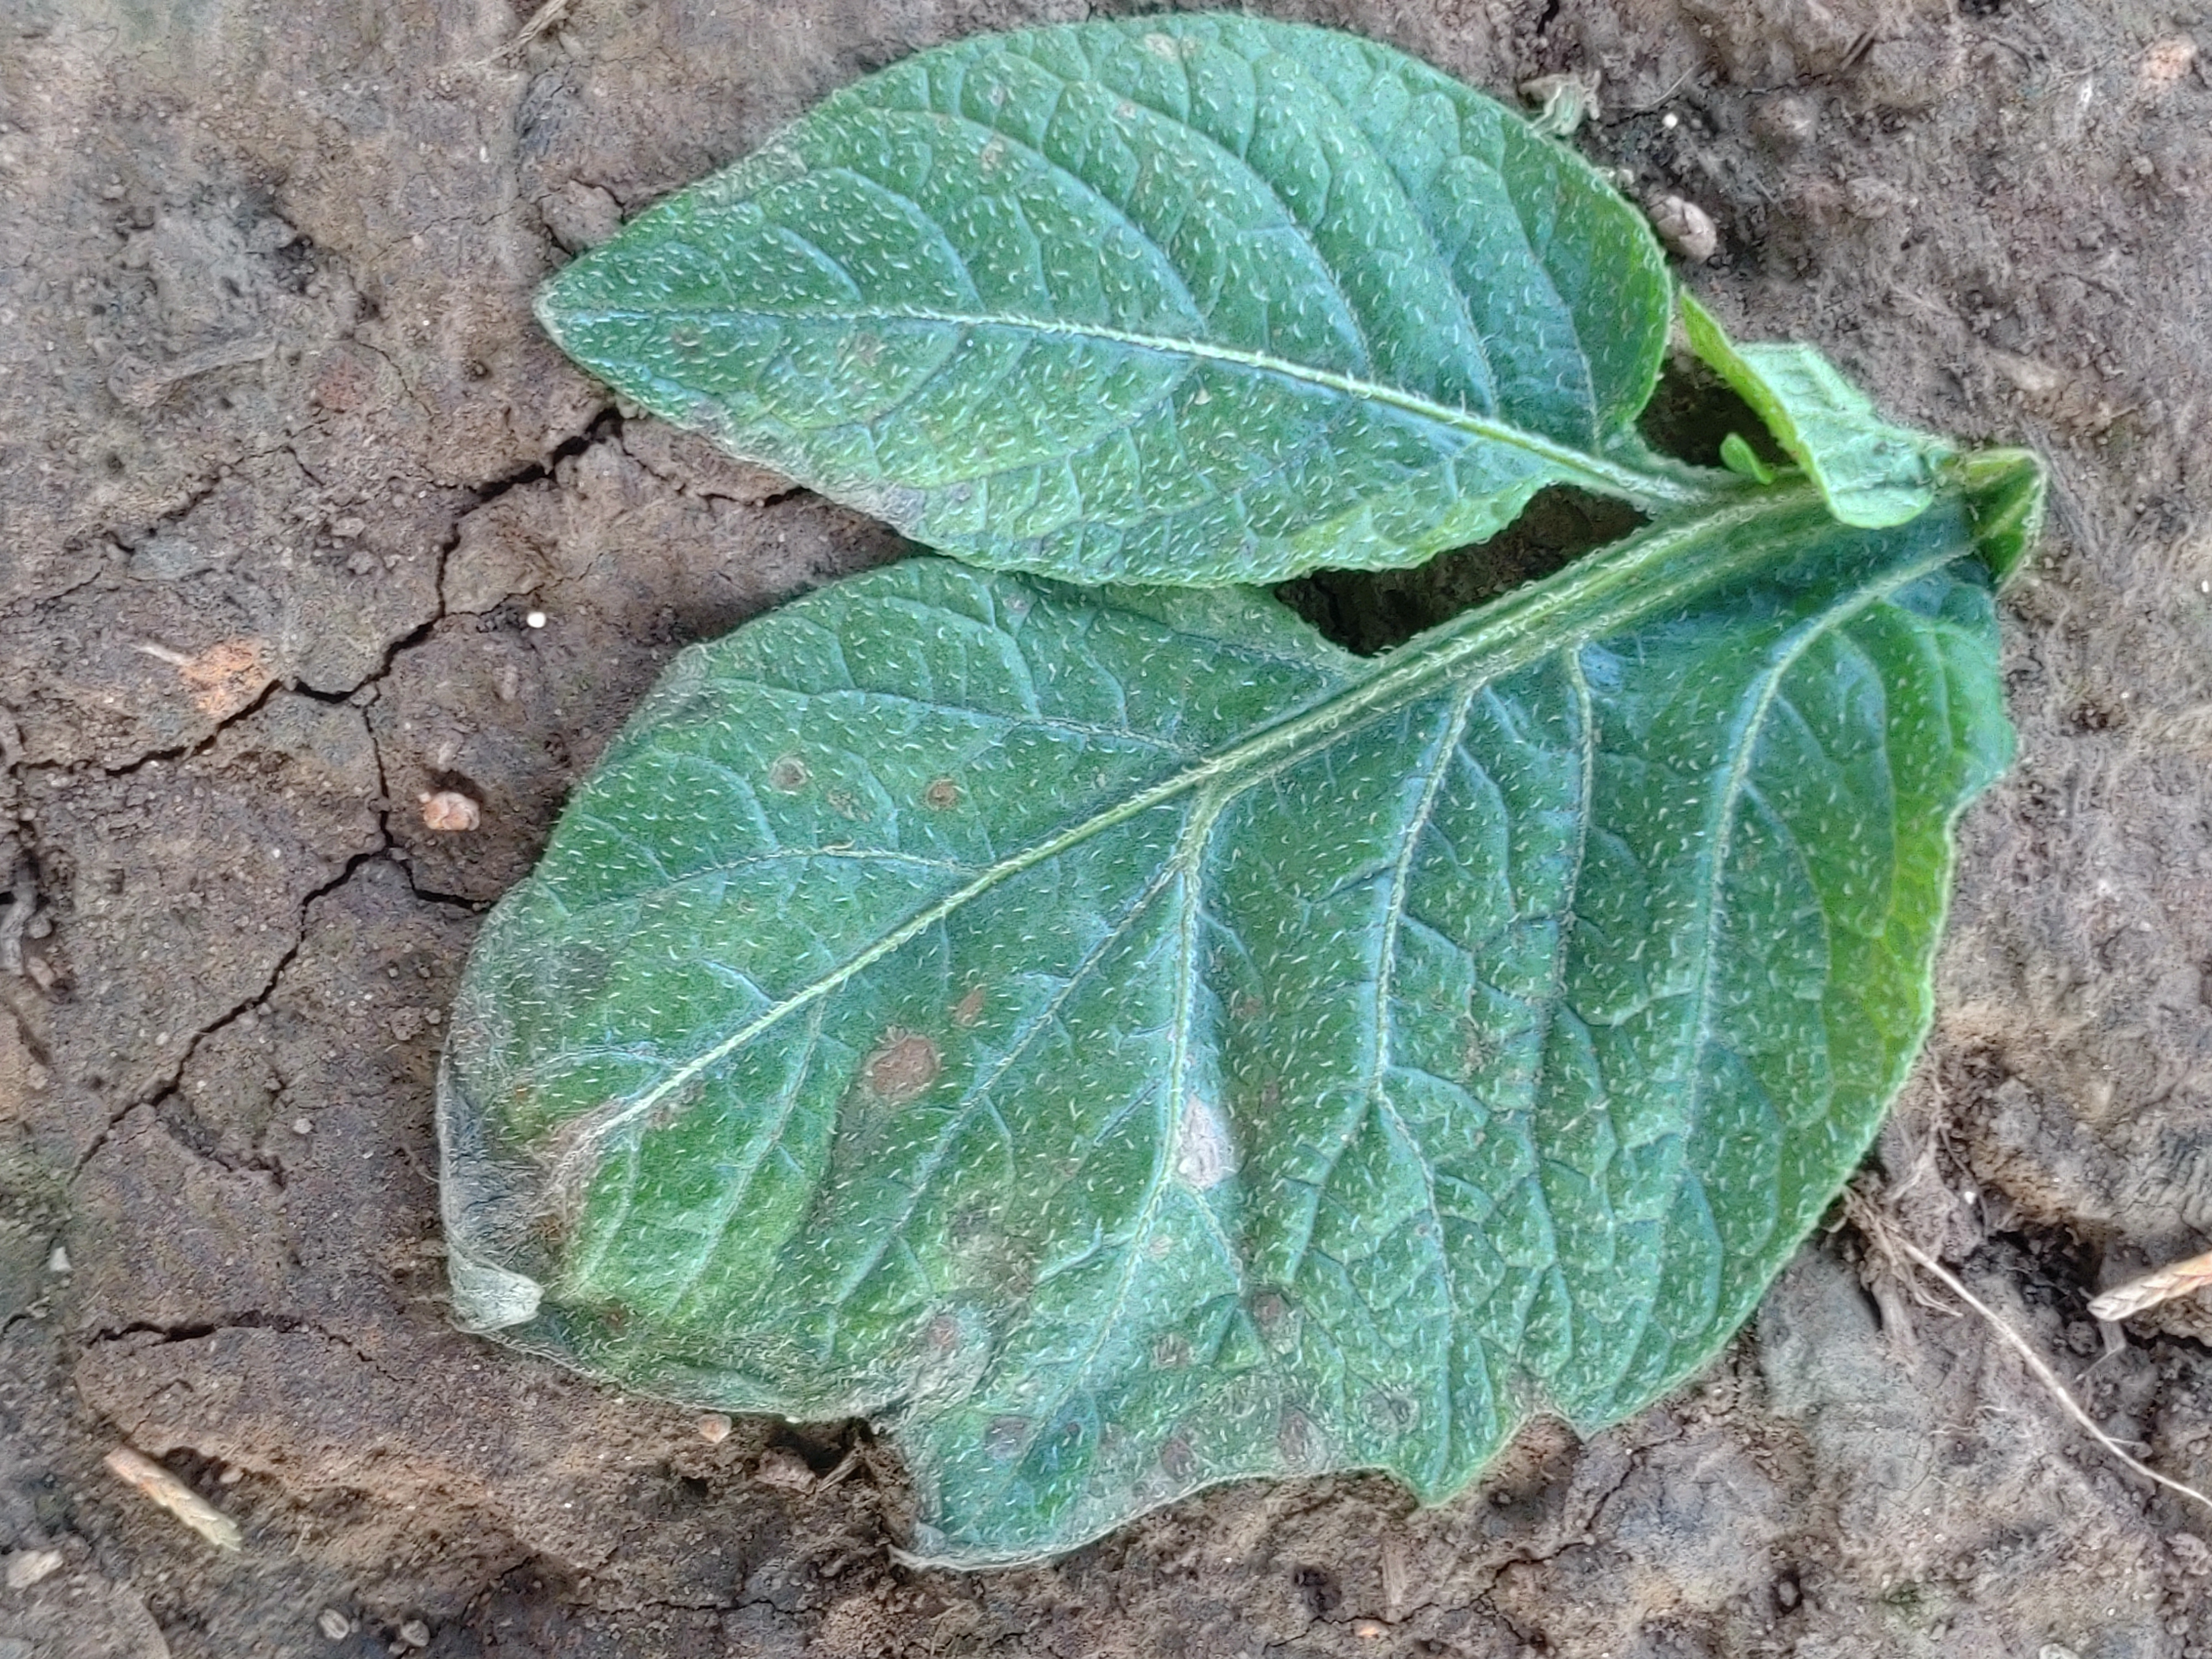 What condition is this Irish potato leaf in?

early blight
